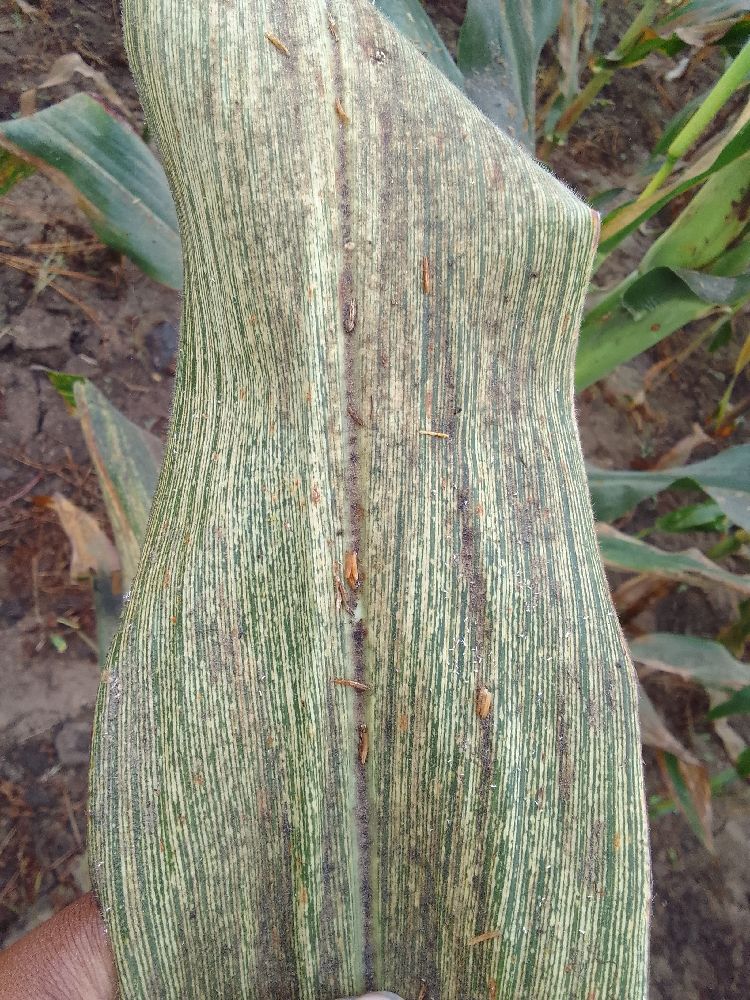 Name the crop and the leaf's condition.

maize, maize streak virus
